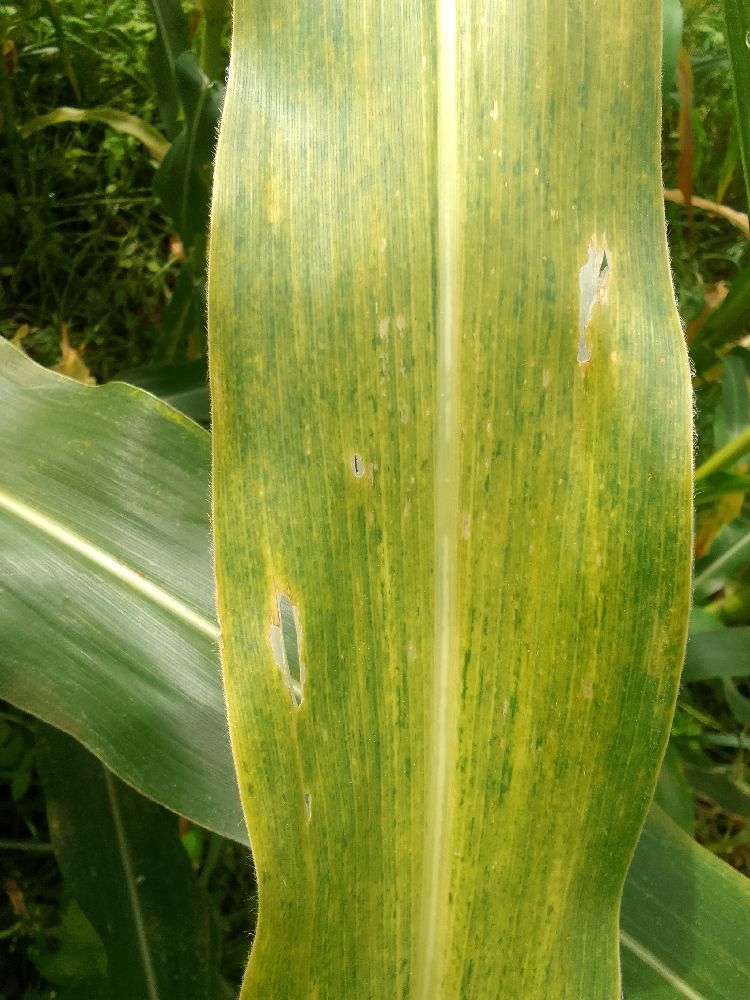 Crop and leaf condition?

maize, maize lethal necrosis
